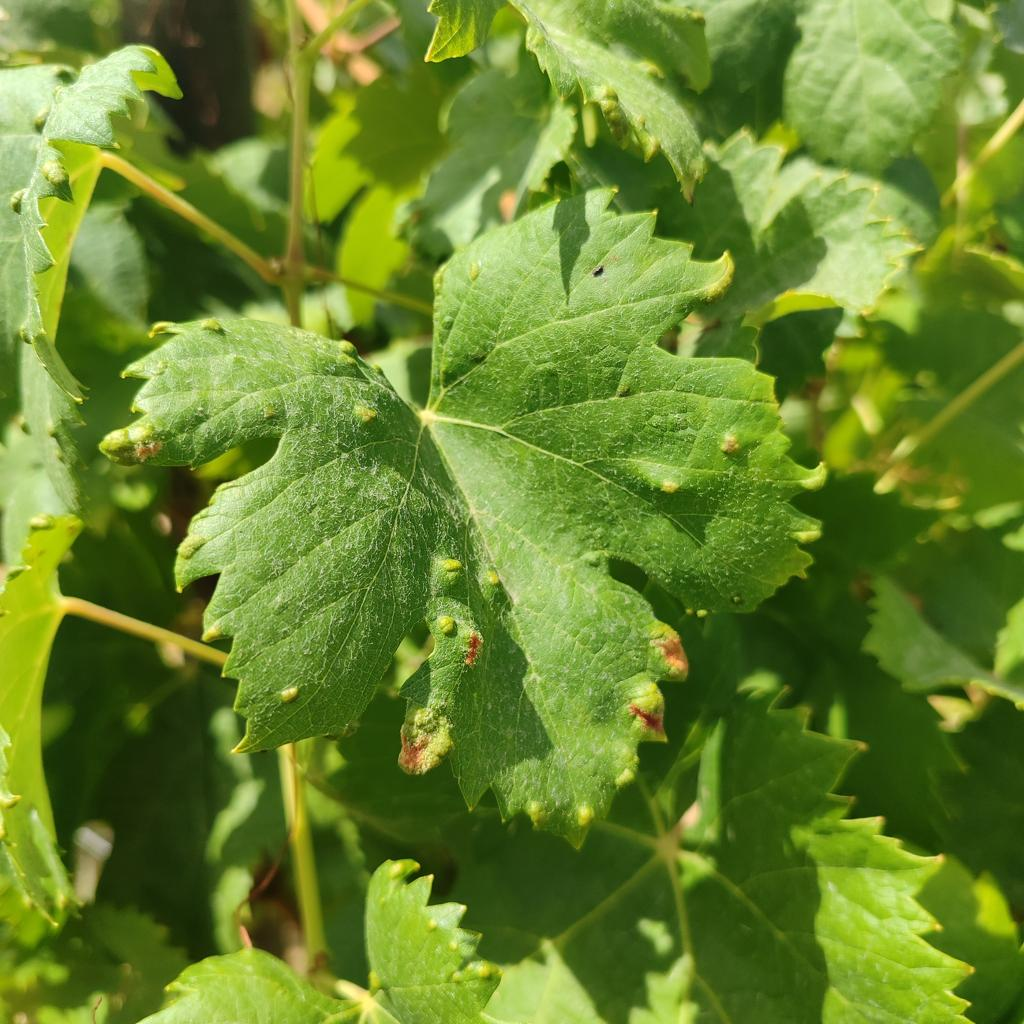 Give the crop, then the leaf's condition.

grapevine, erineum mite
